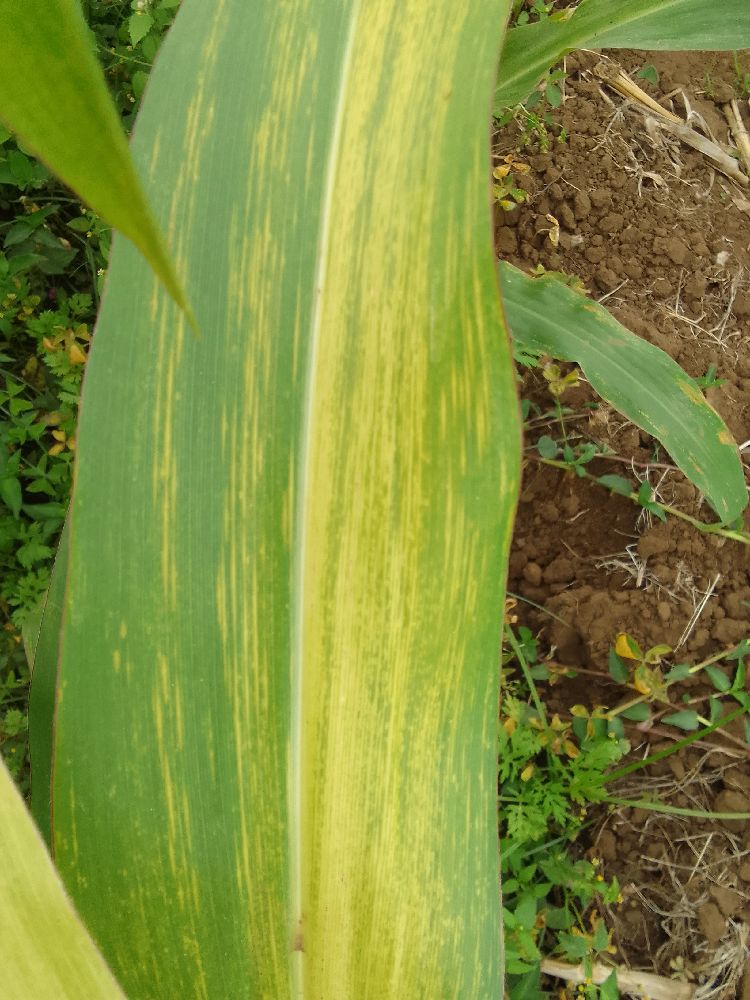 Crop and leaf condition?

maize, maize lethal necrosis
